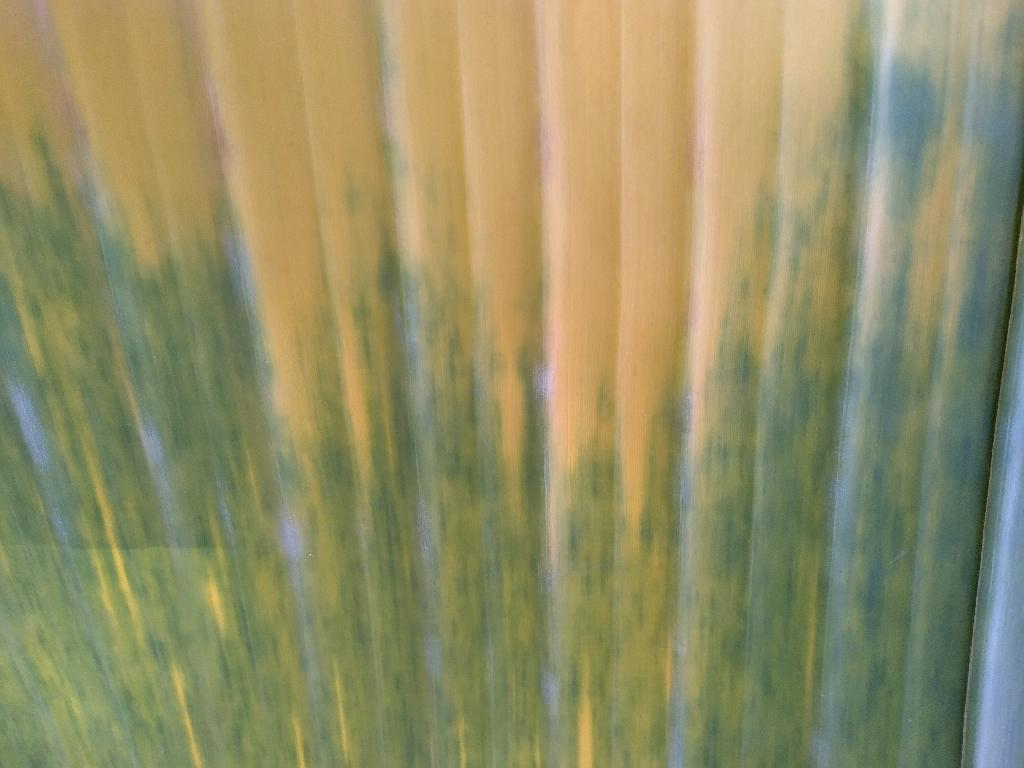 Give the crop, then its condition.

banana, fusarium wilt race 1
